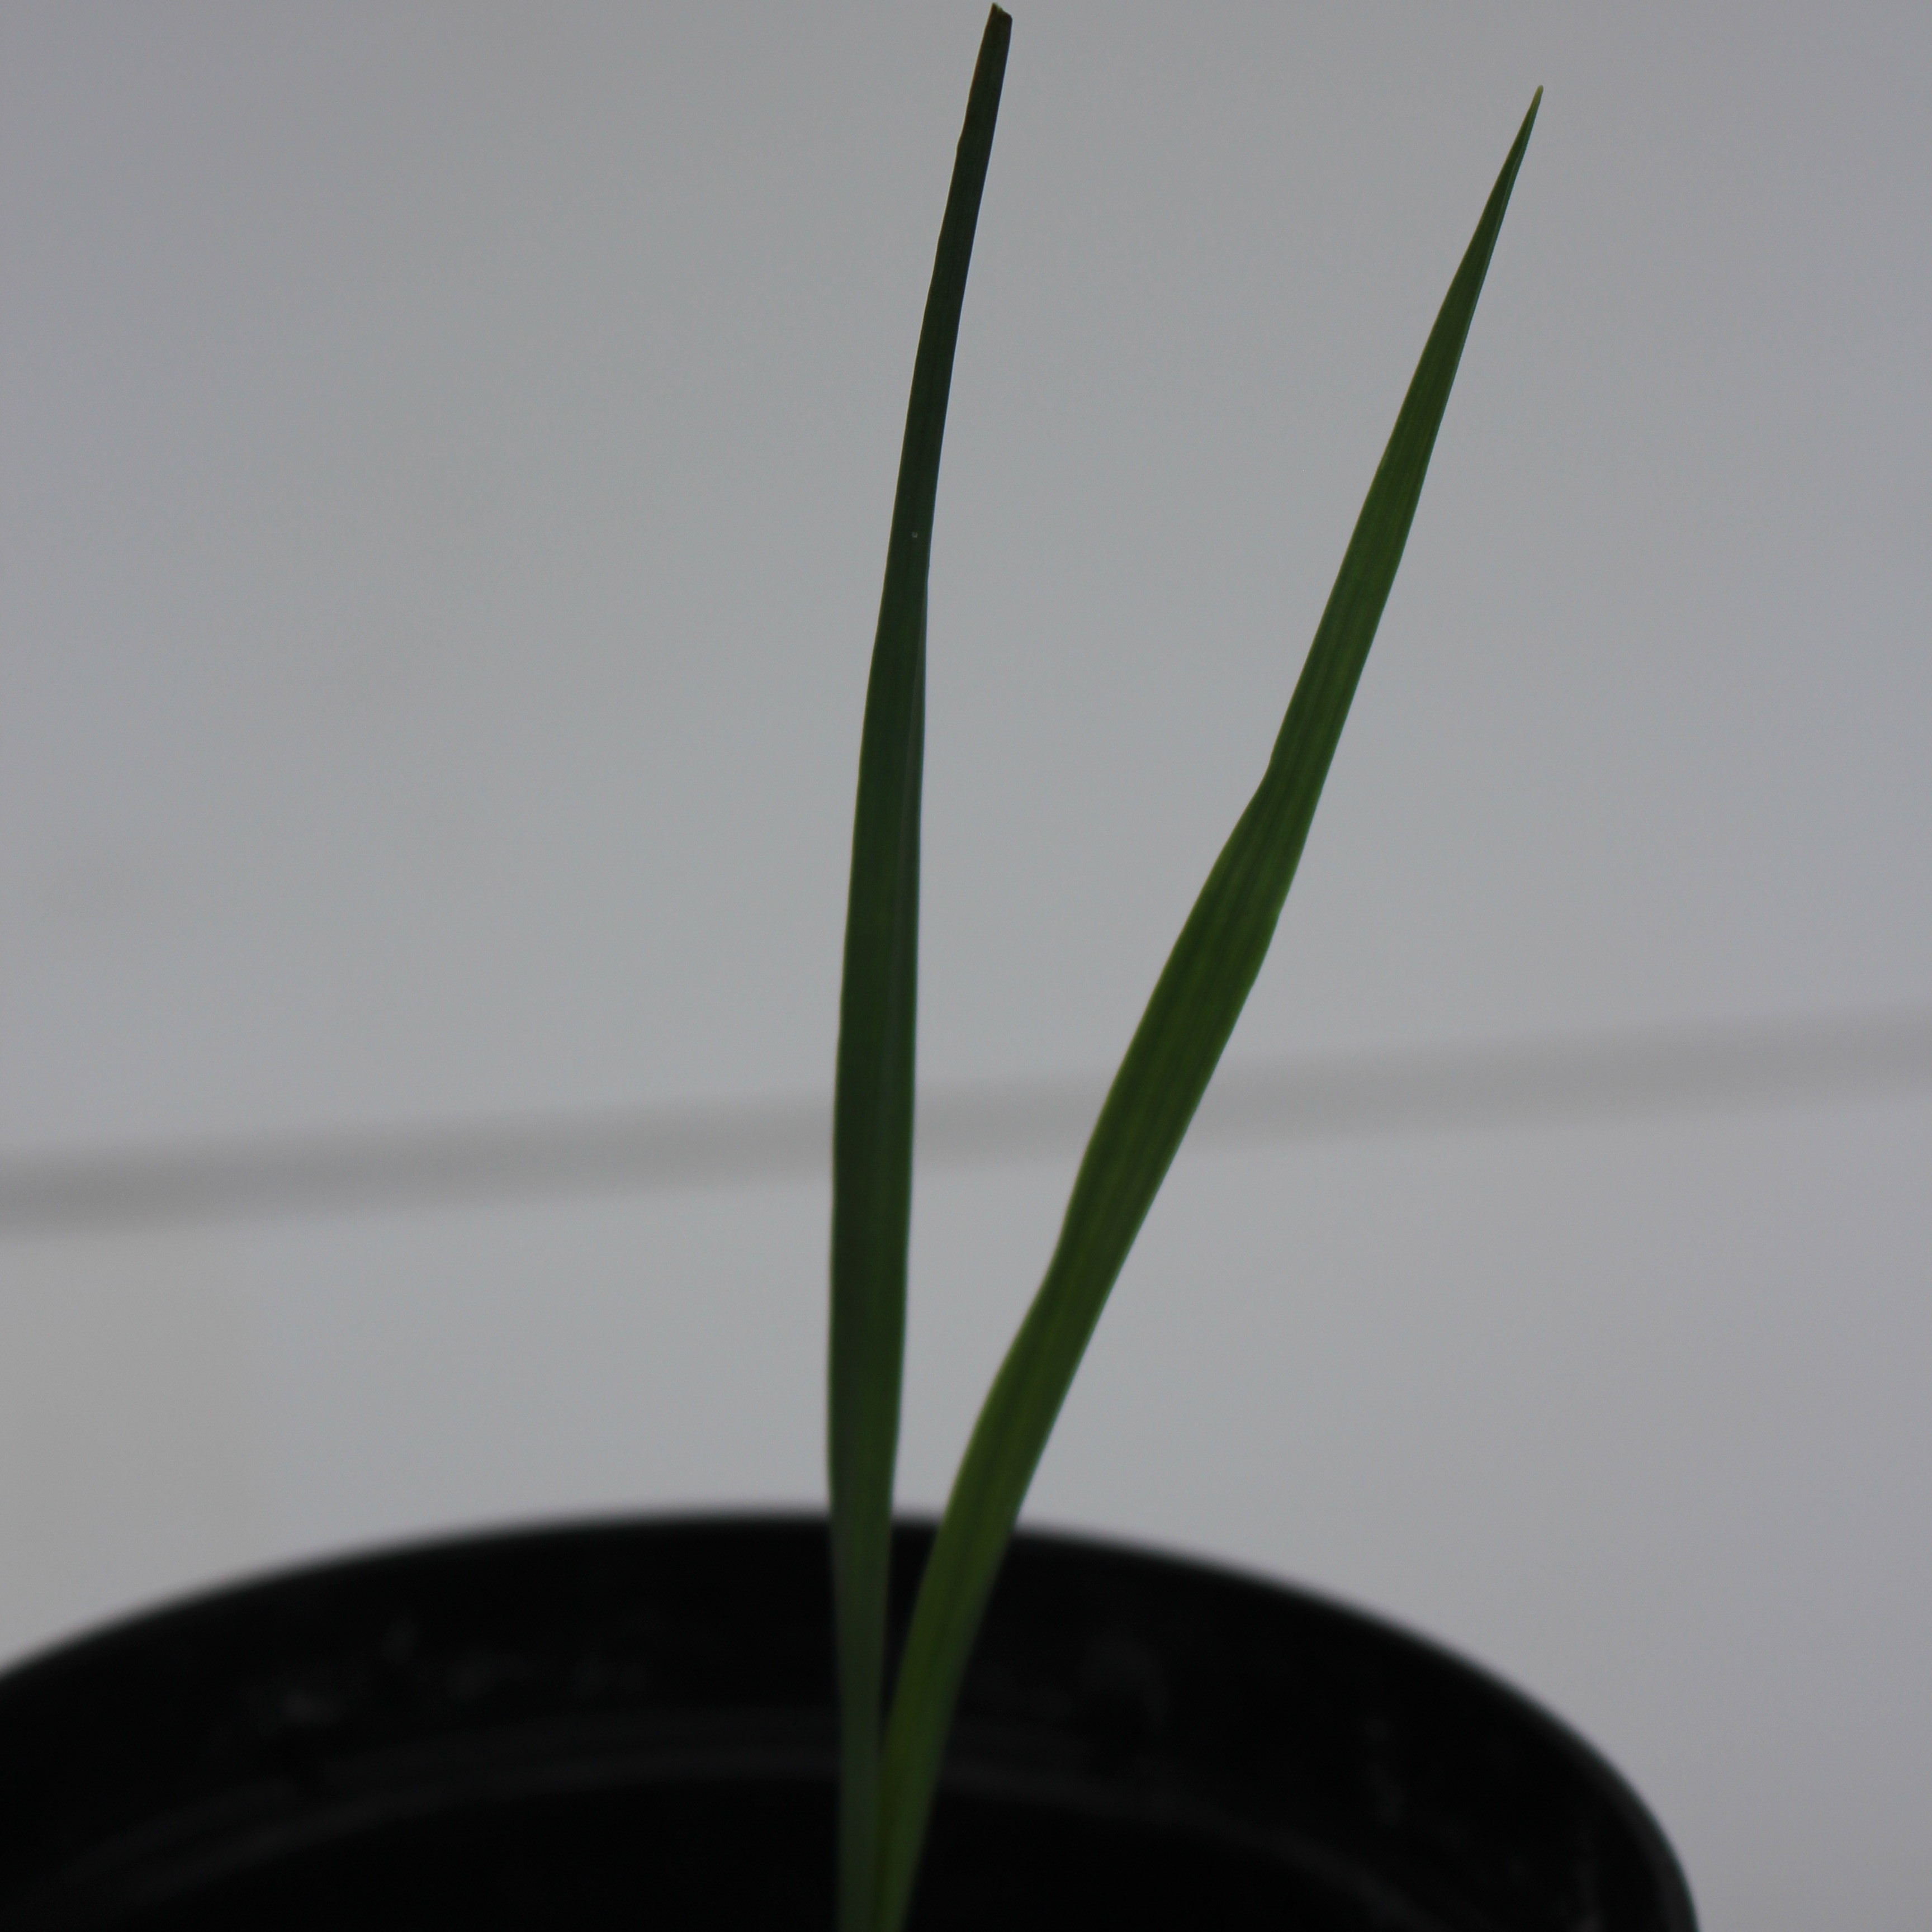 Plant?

Avena sterilis
